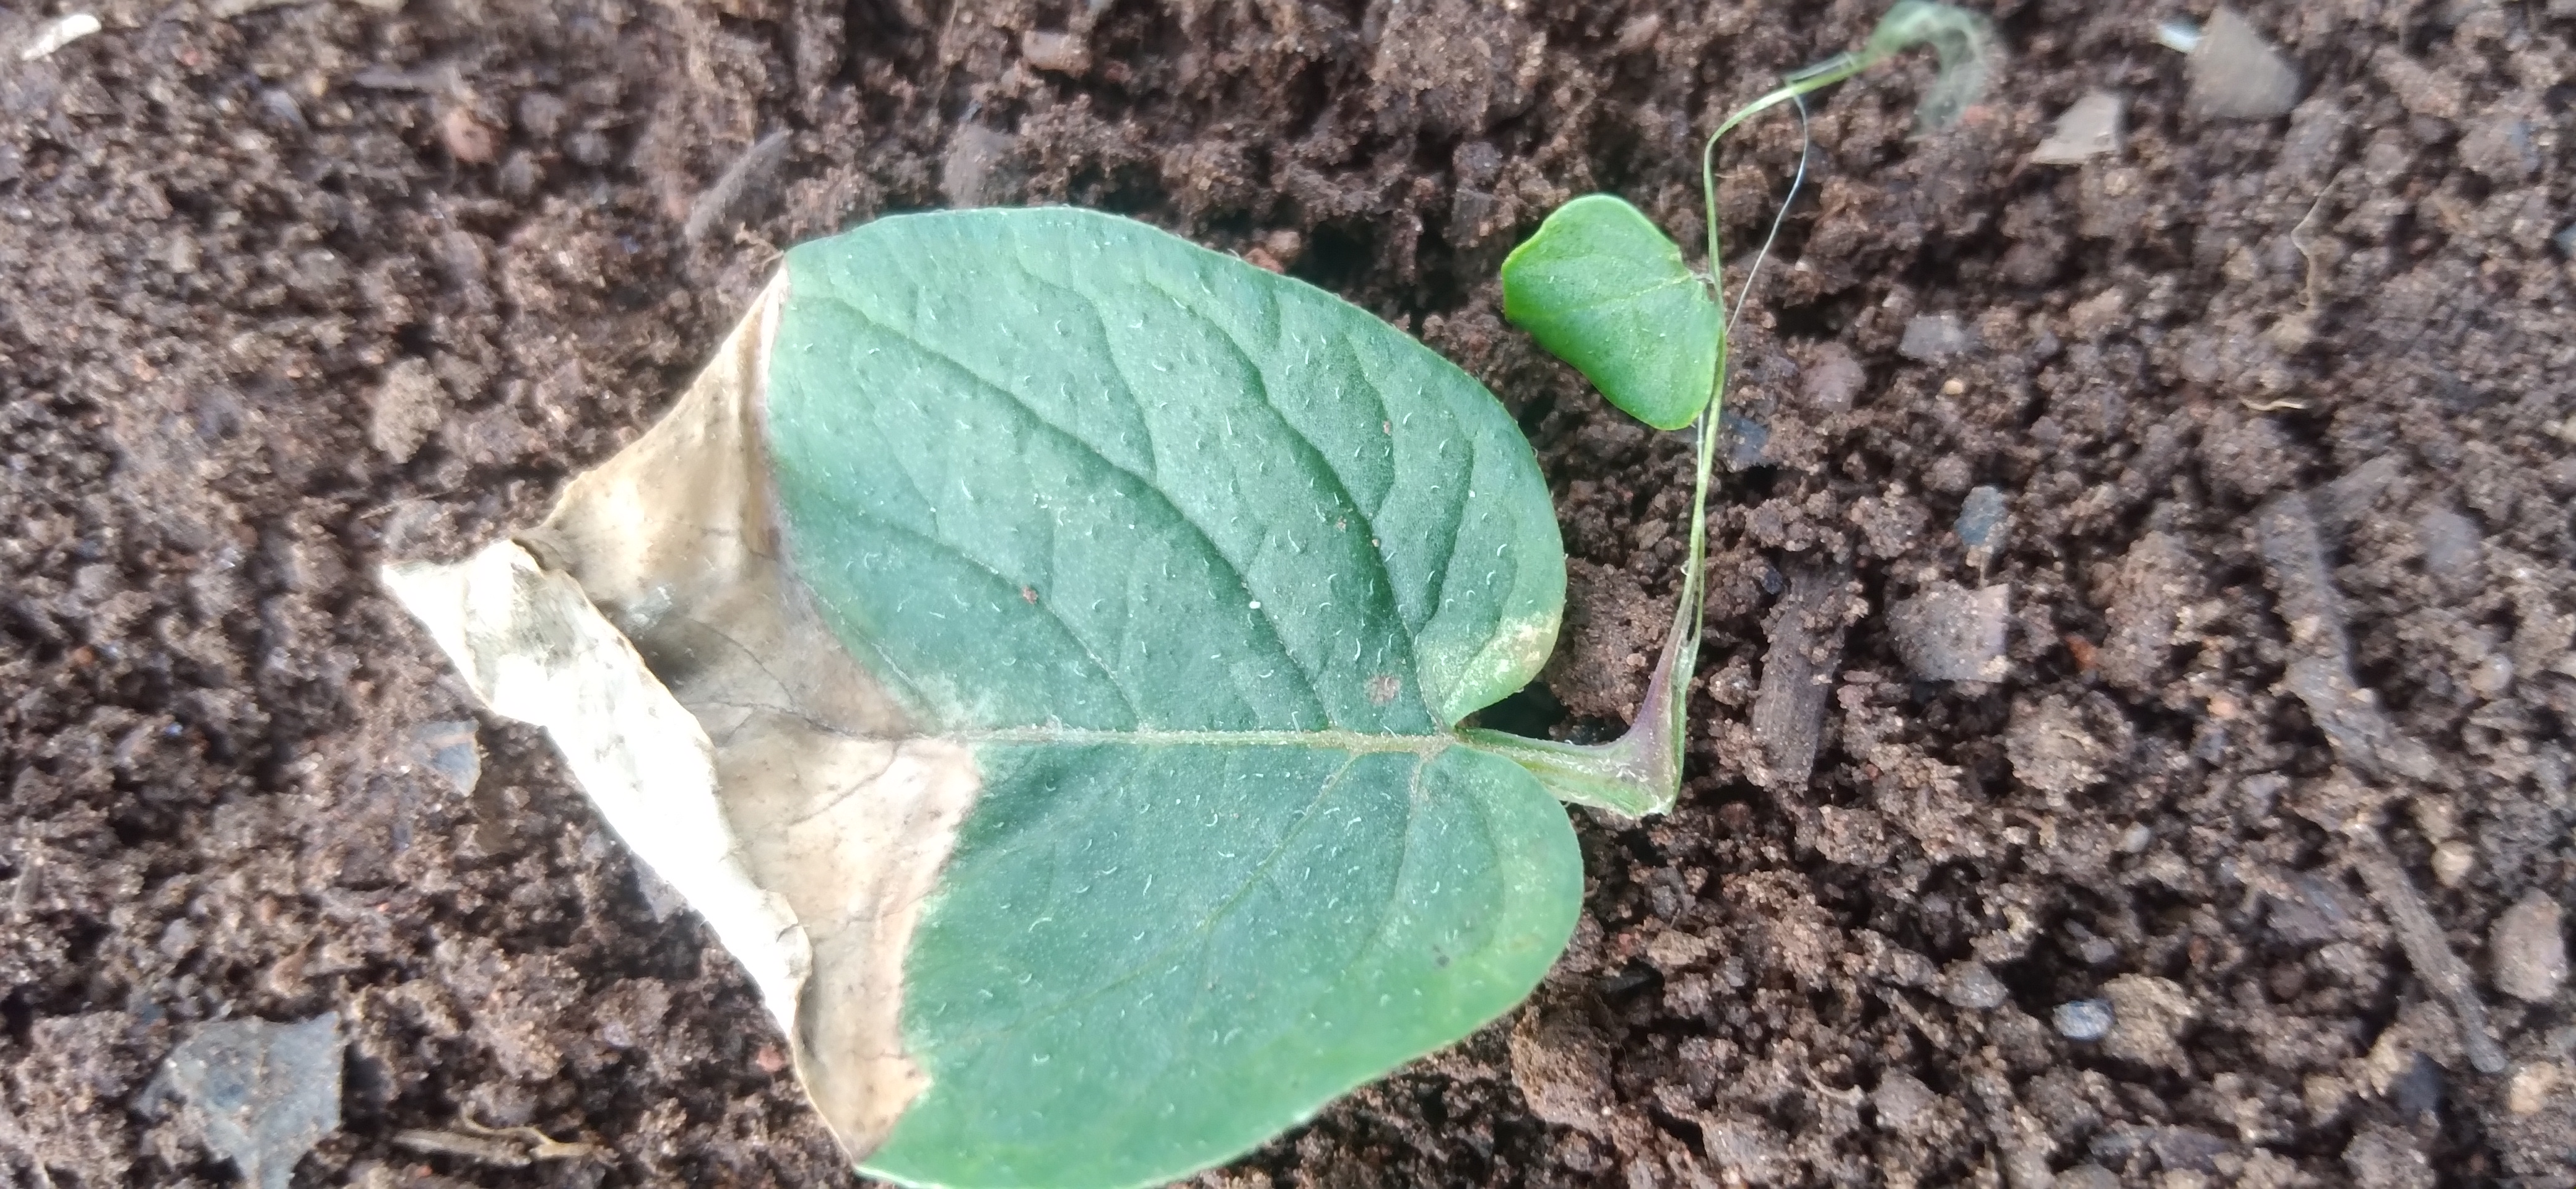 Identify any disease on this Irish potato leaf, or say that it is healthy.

early blight
